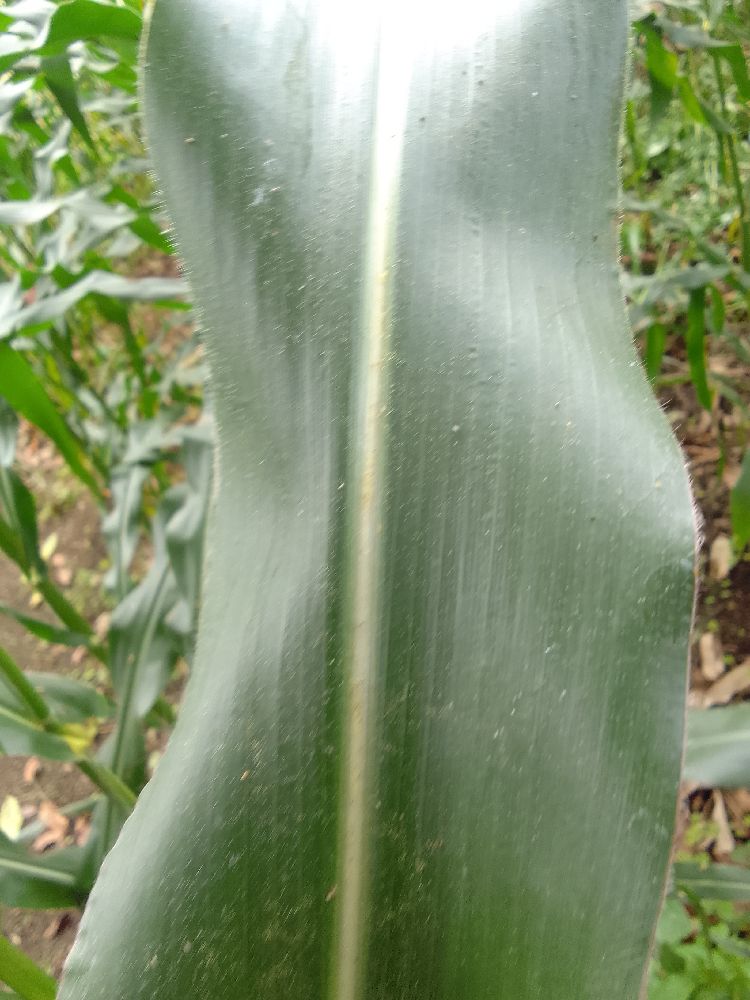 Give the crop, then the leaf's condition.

maize, healthy
